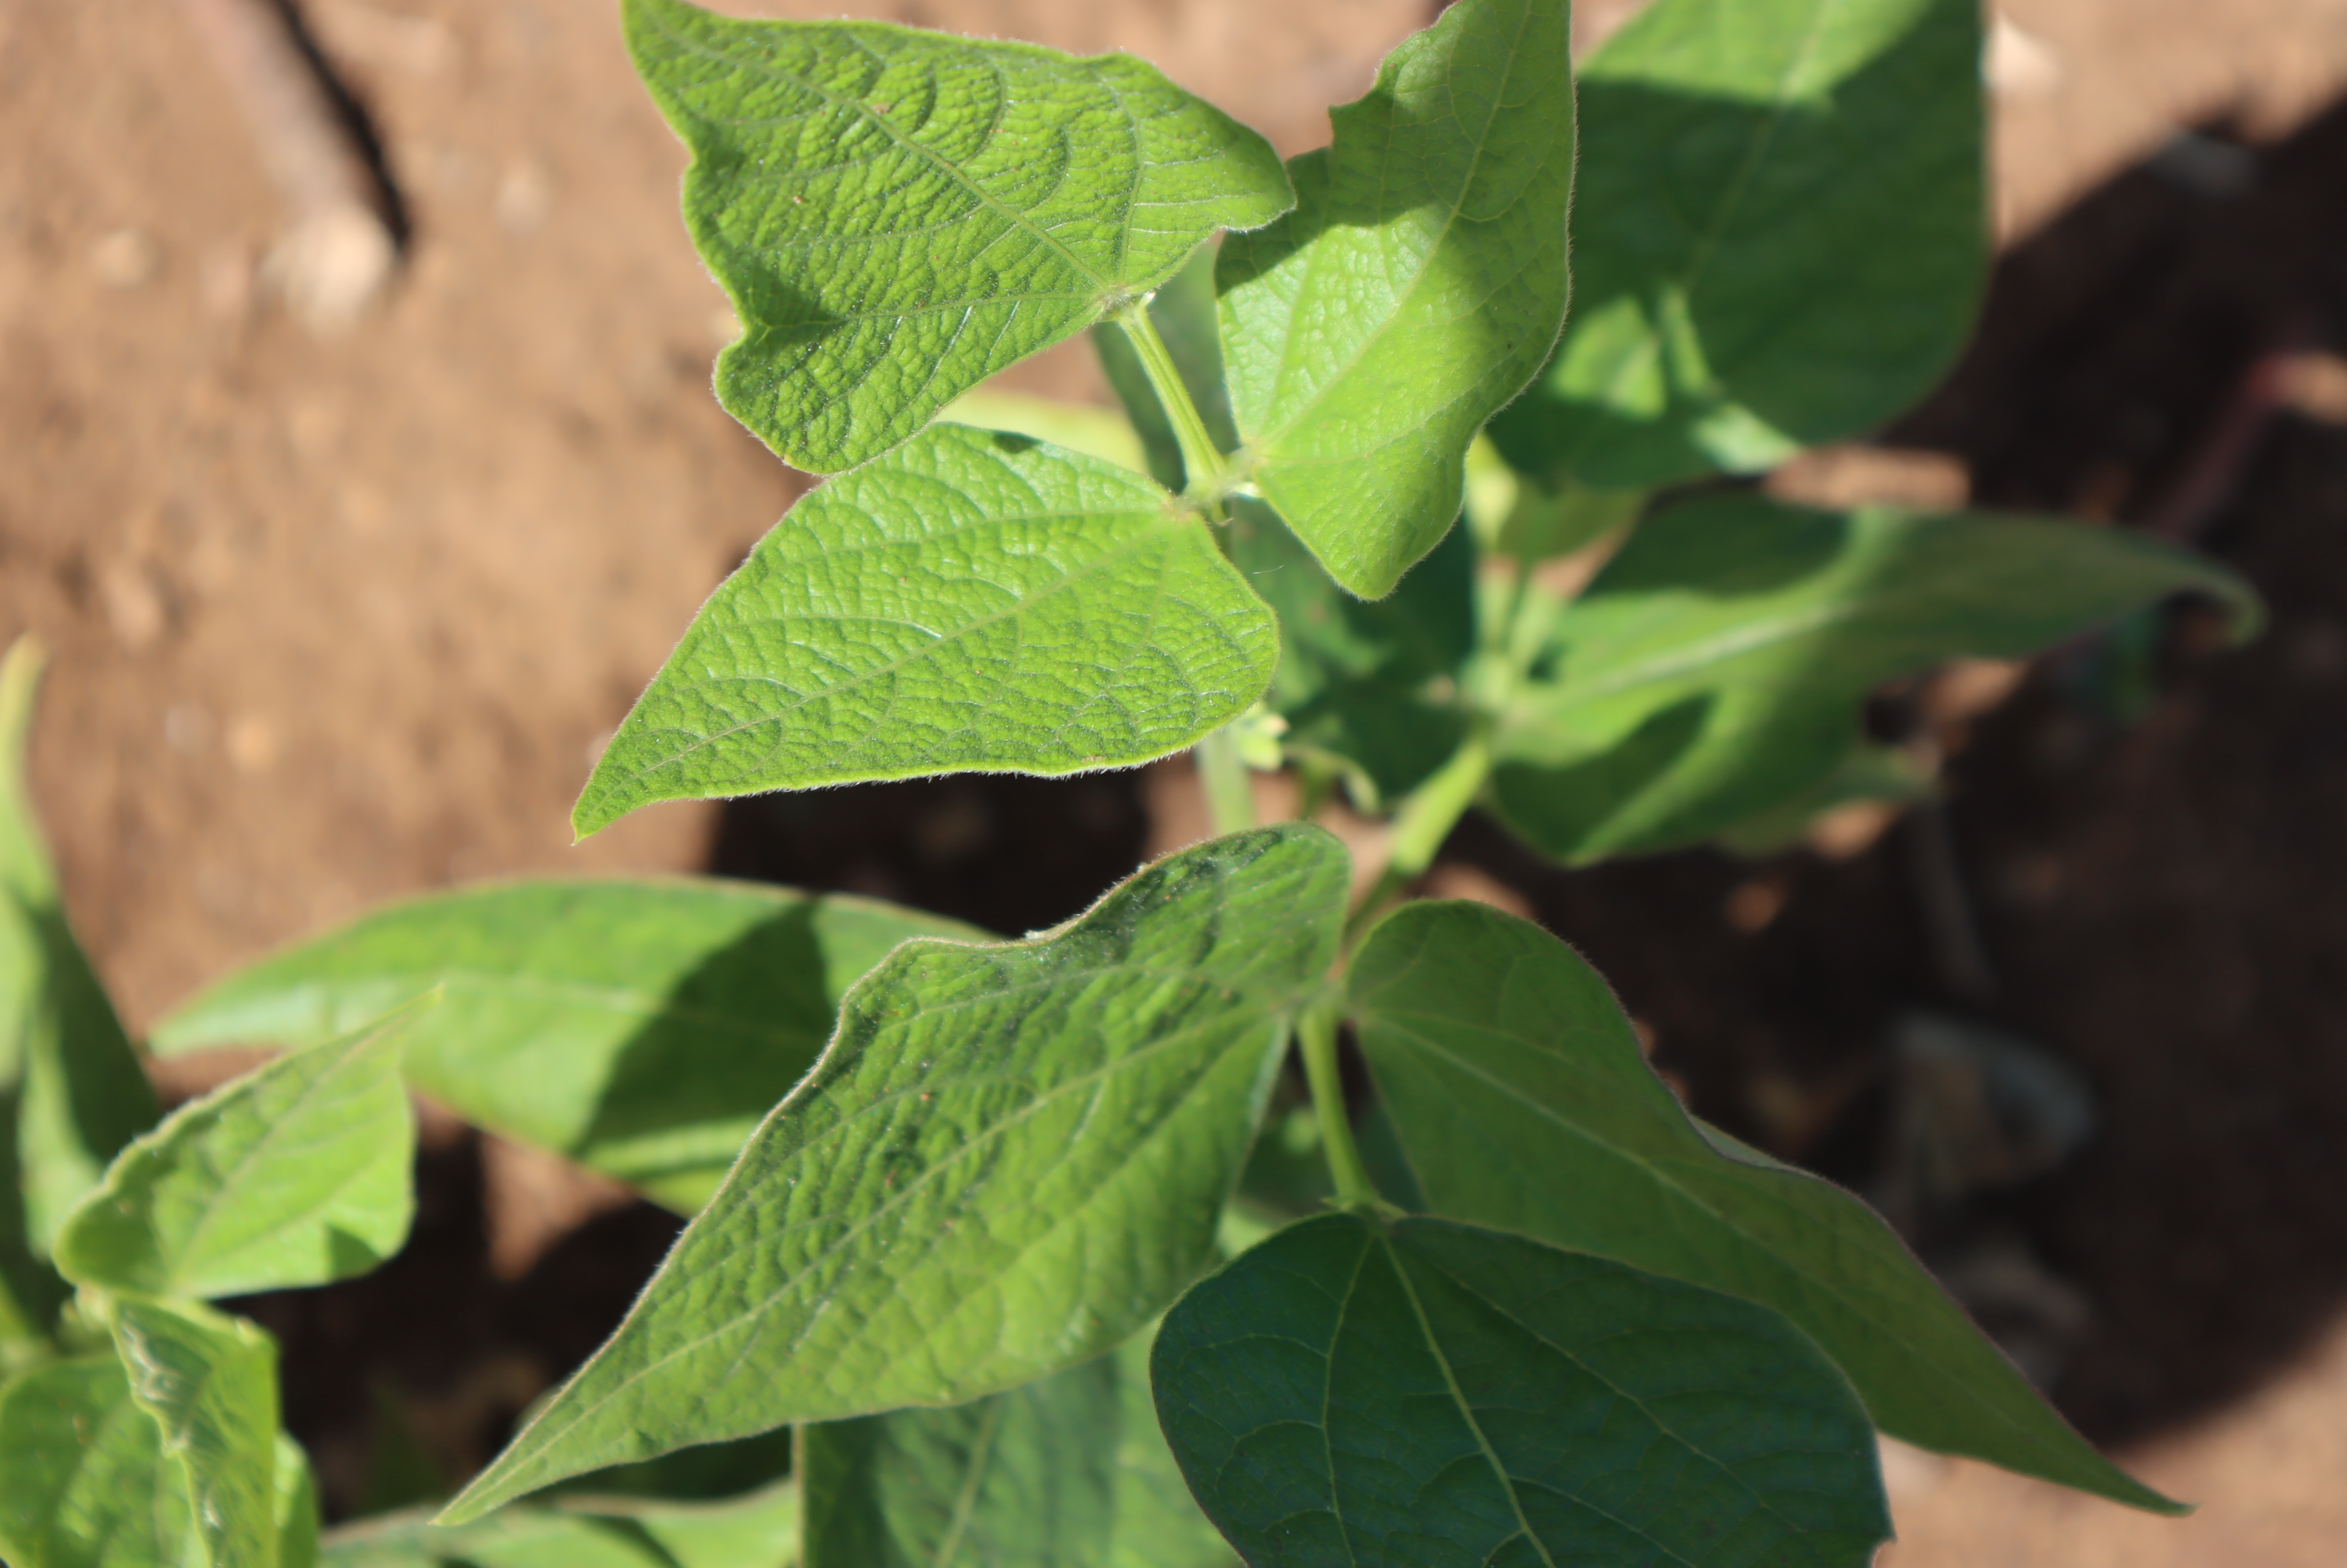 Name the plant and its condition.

peas, healthy
